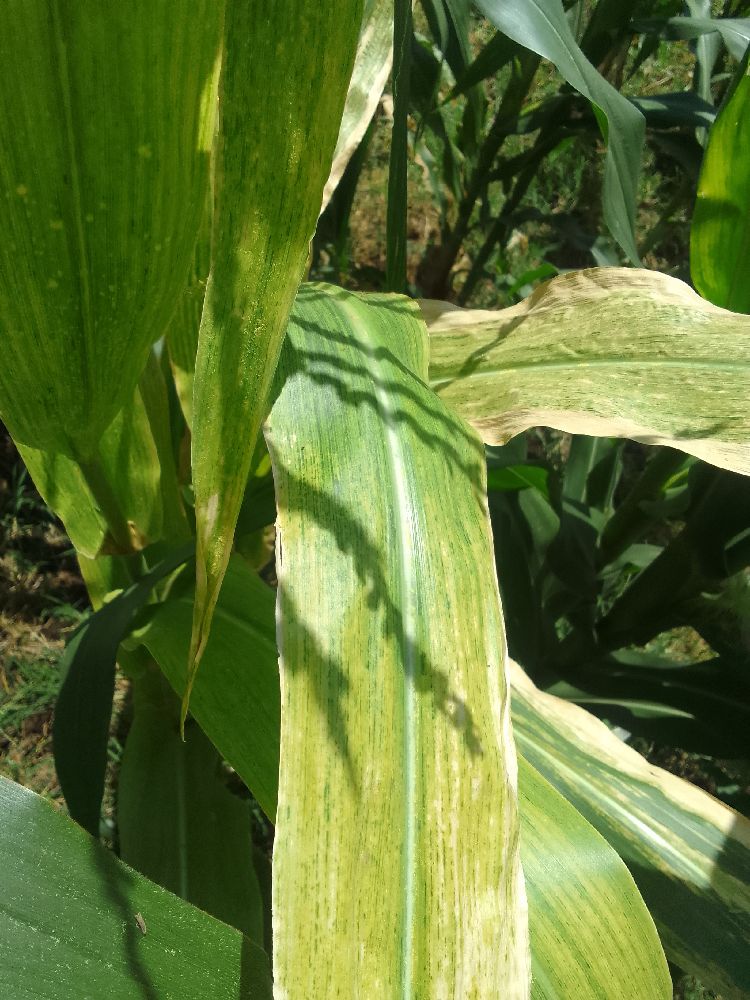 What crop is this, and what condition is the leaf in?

maize, maize lethal necrosis
